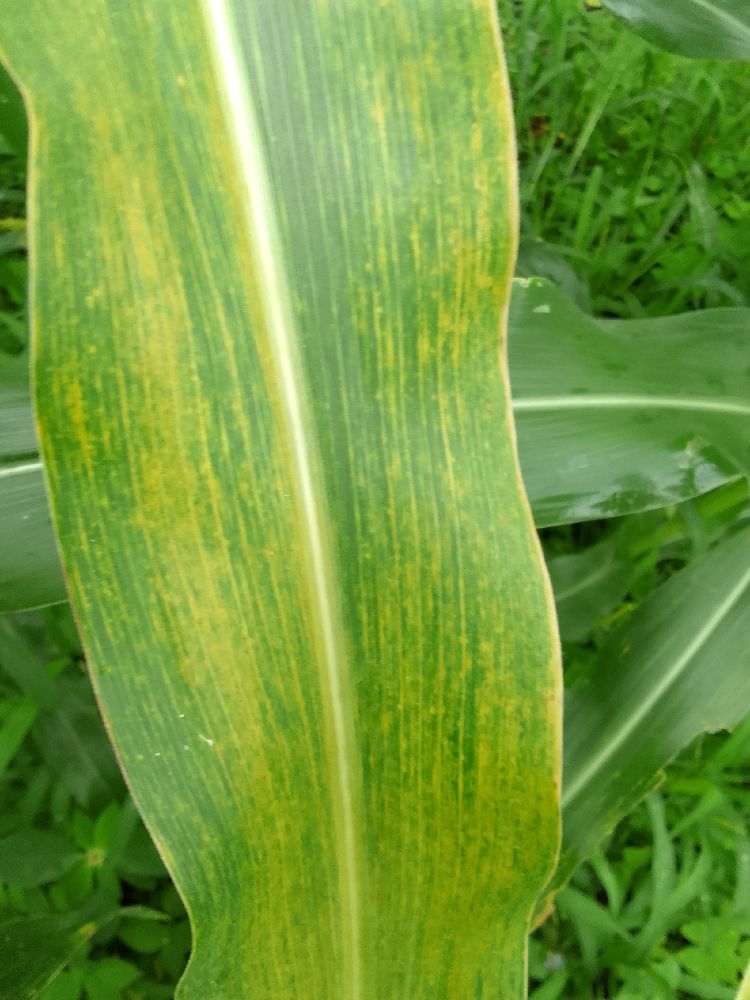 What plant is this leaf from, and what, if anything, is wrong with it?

maize, maize lethal necrosis
